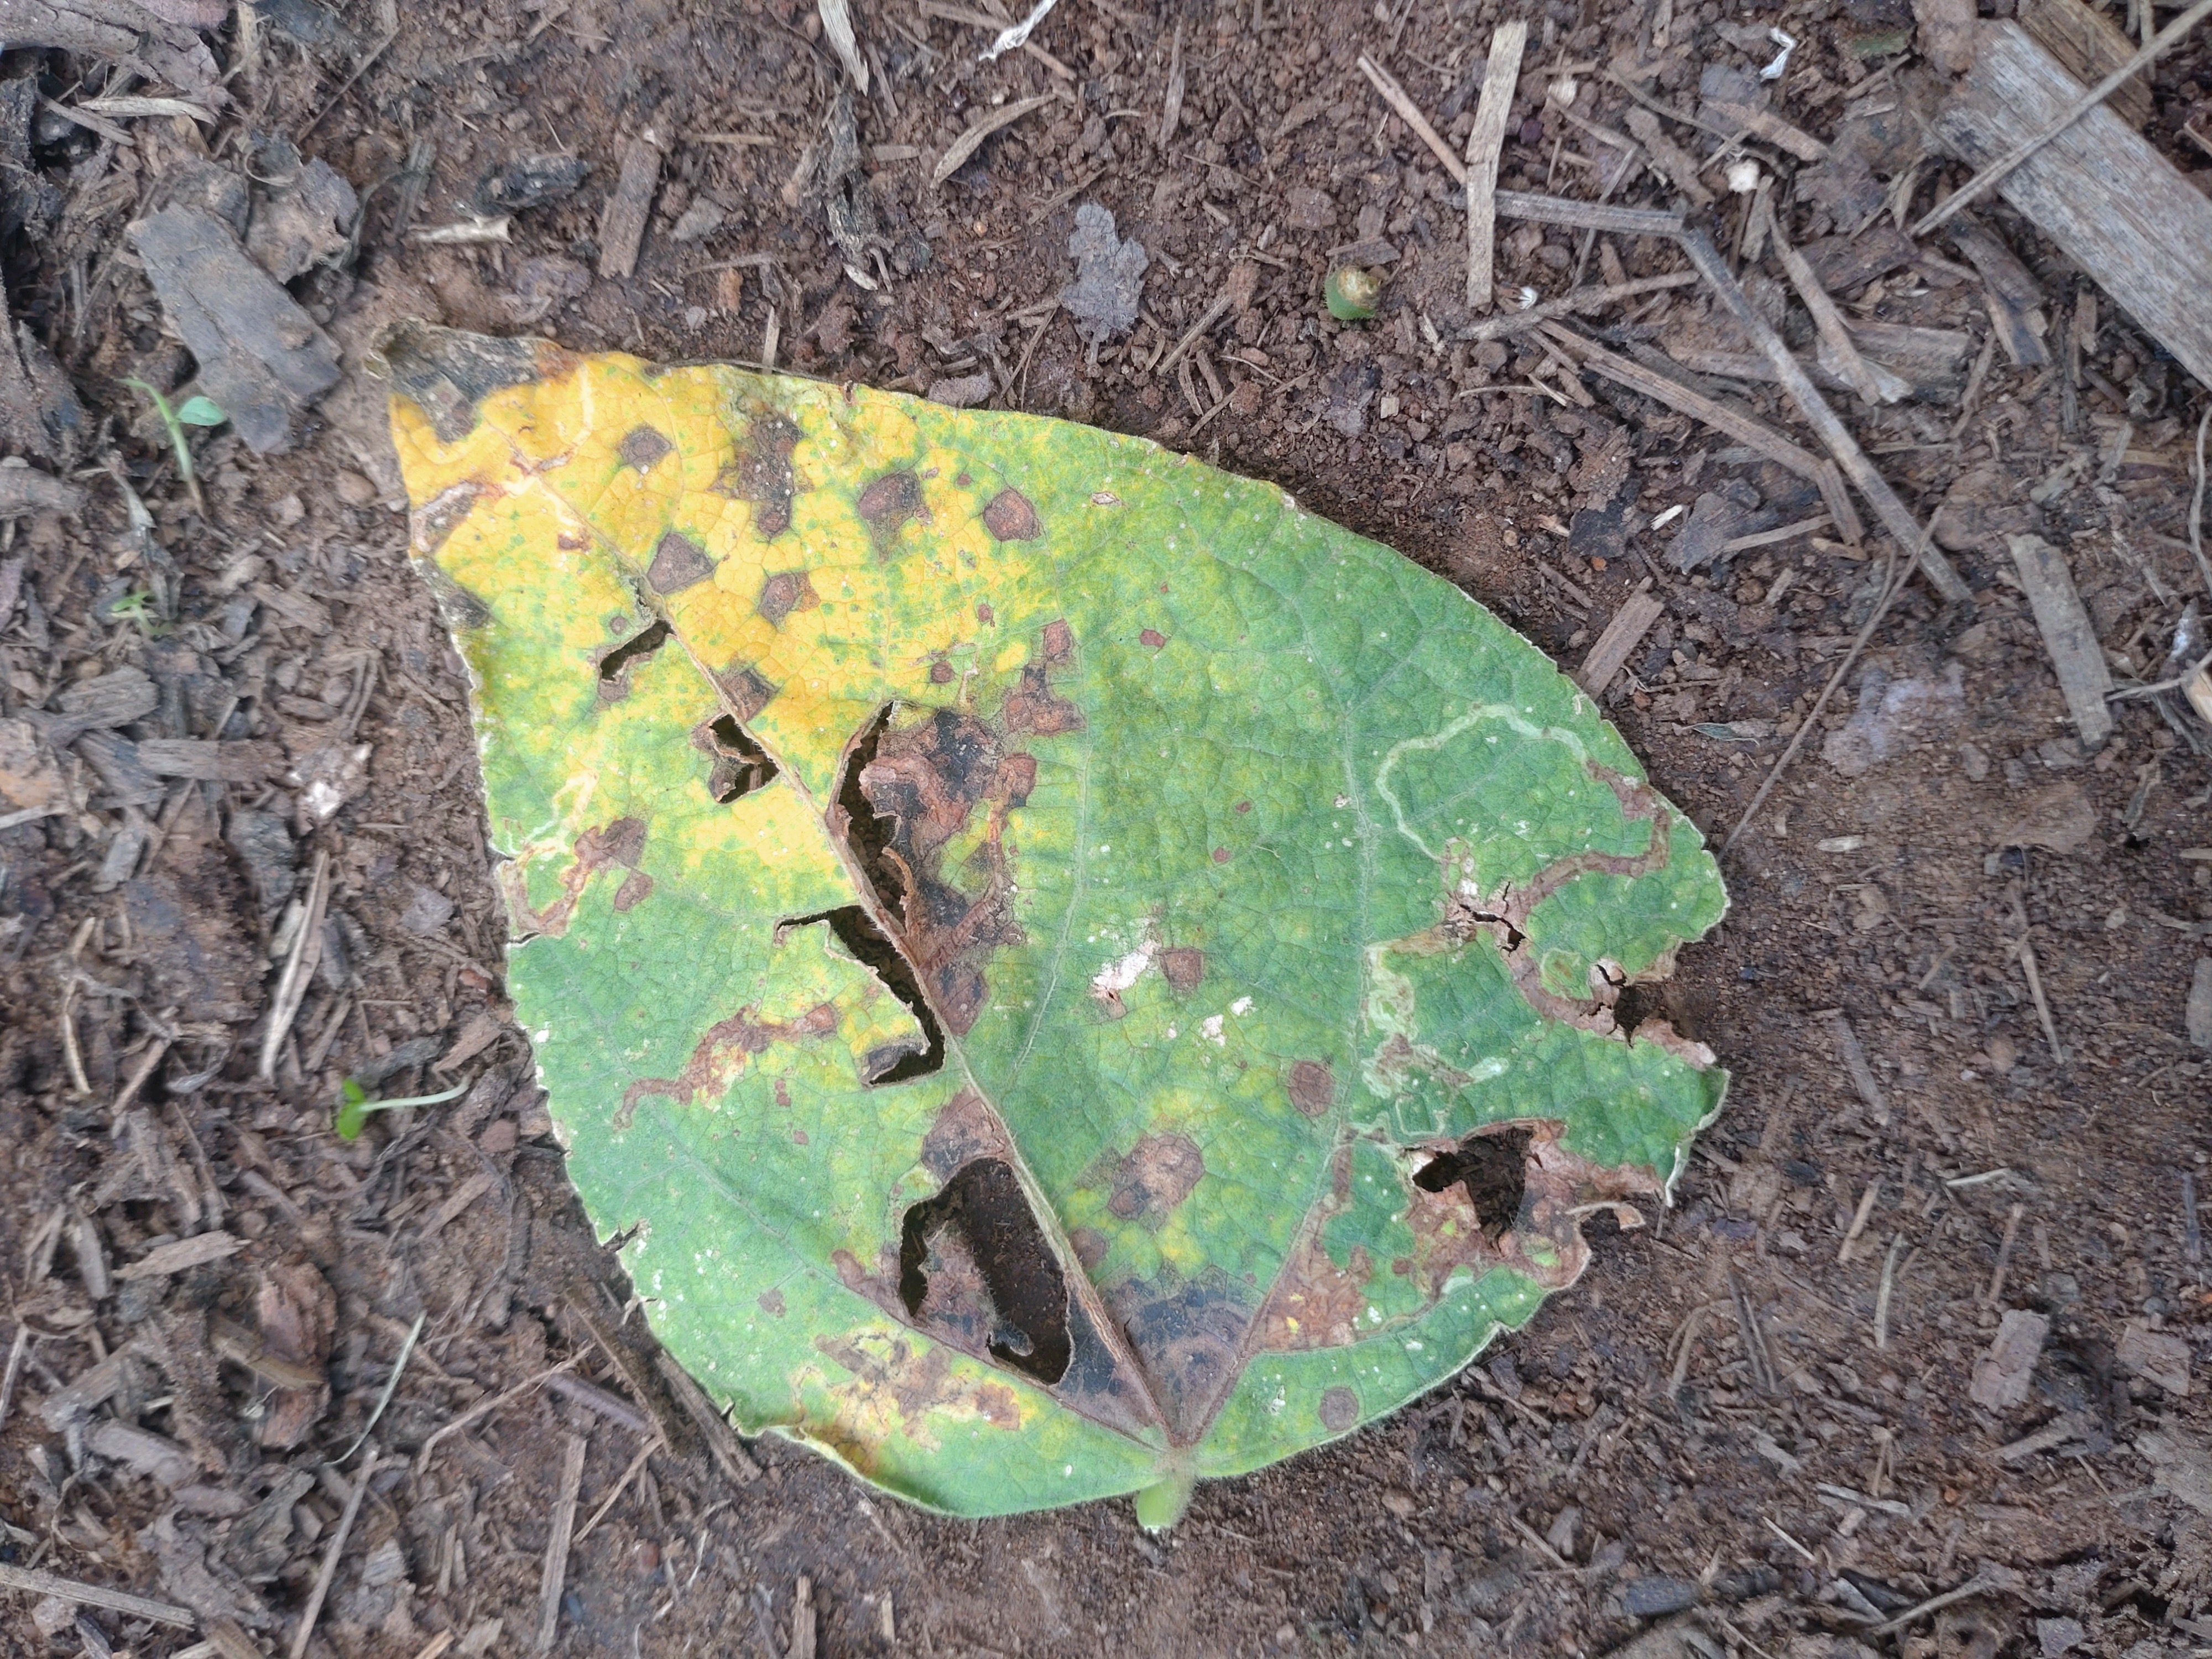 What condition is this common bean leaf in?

anthracnose
